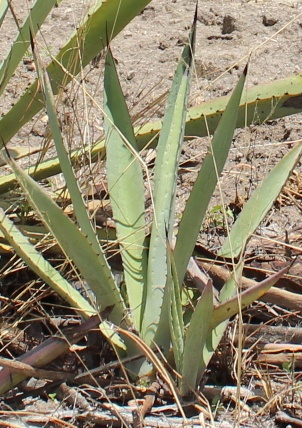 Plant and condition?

agave, small
